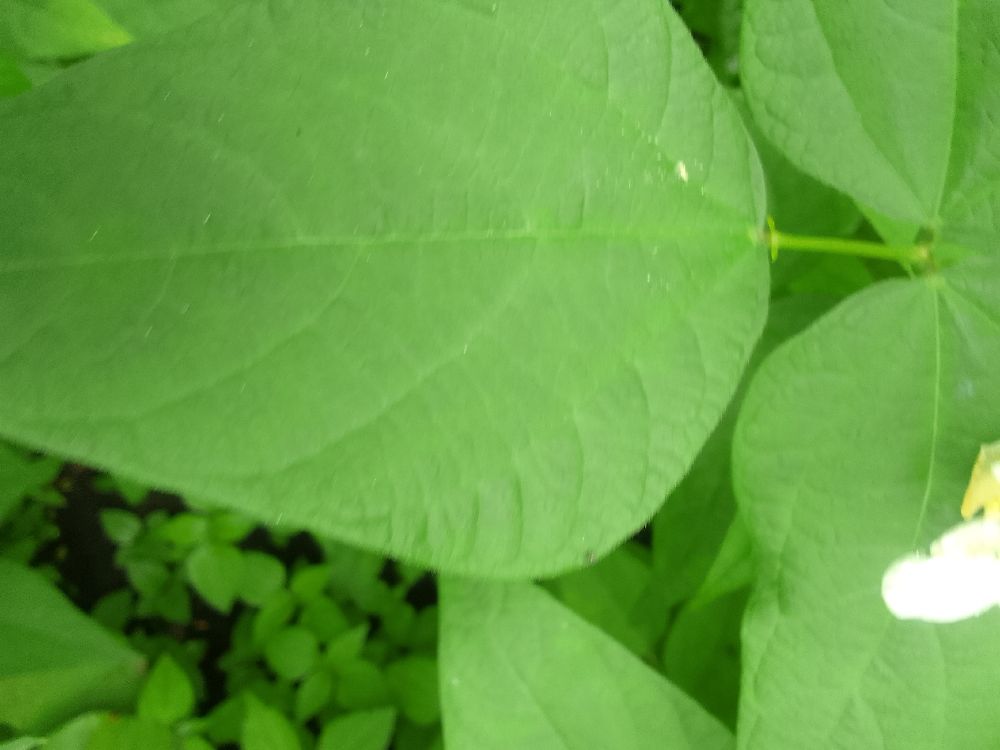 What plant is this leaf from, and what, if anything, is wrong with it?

common bean, healthy
